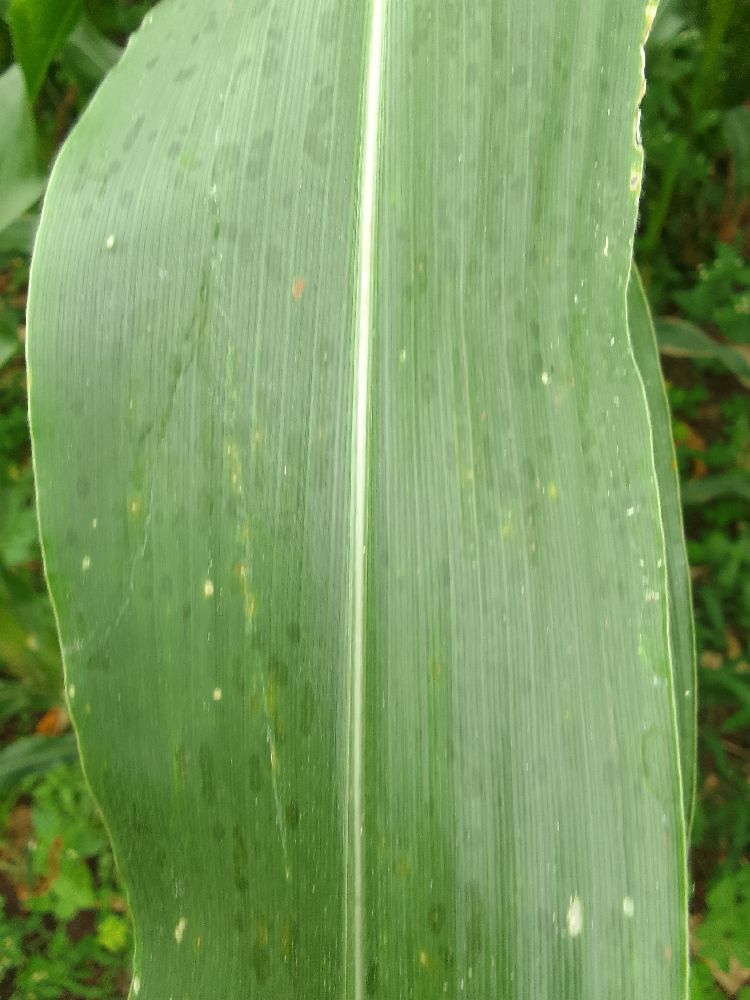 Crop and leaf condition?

maize, healthy
